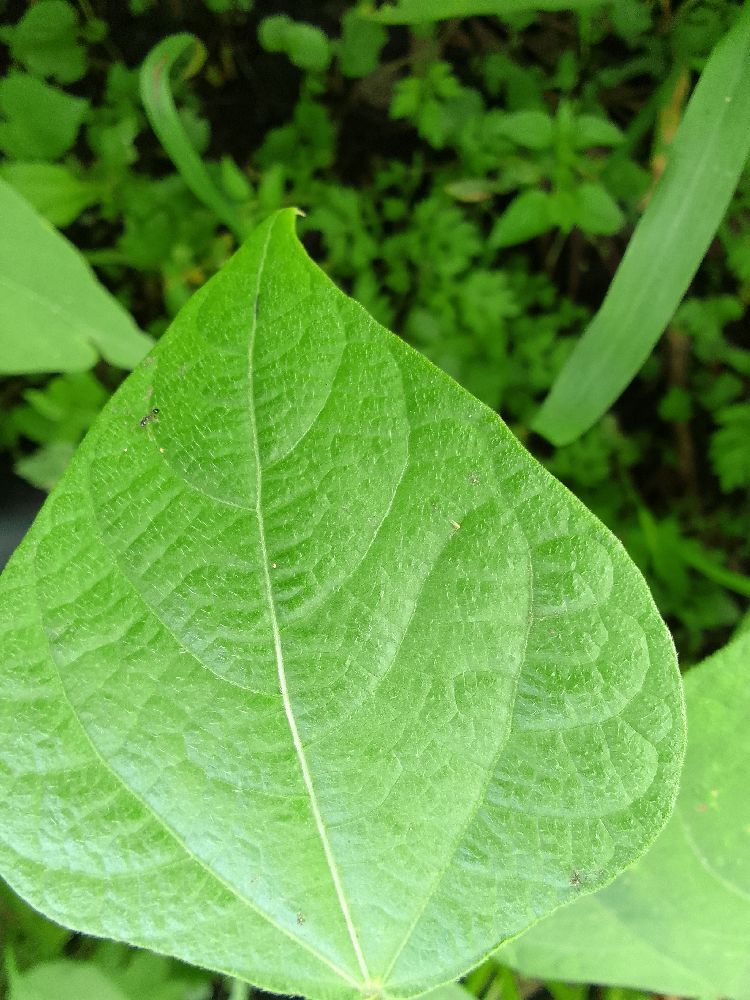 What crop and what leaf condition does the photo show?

common bean, healthy
